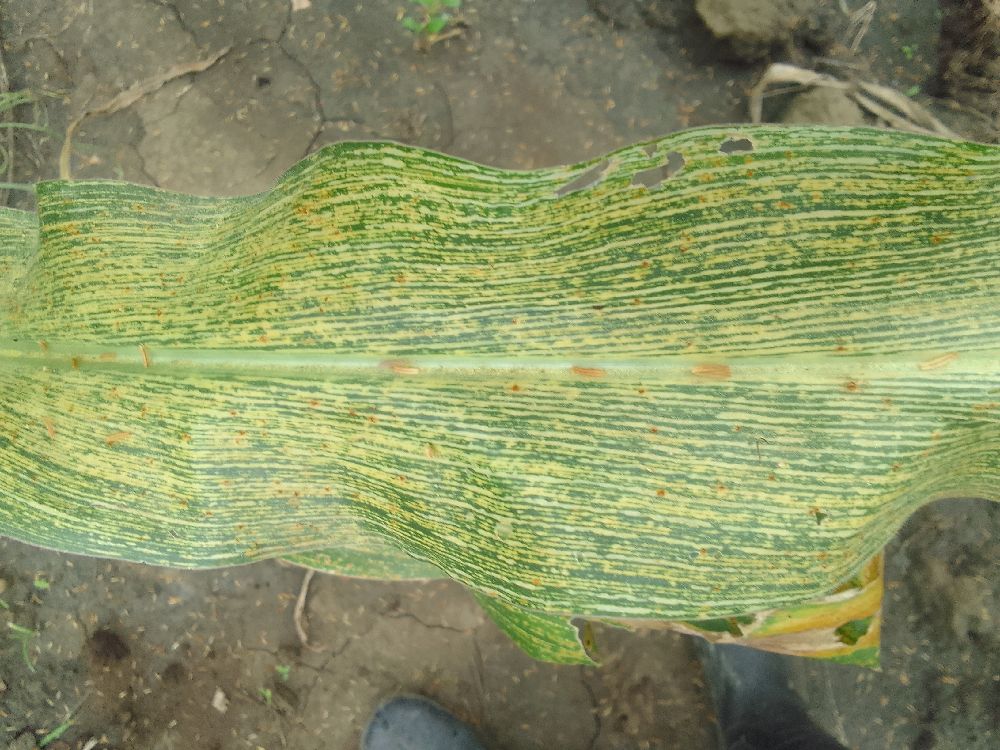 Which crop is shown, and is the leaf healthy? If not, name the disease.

maize, maize streak virus
